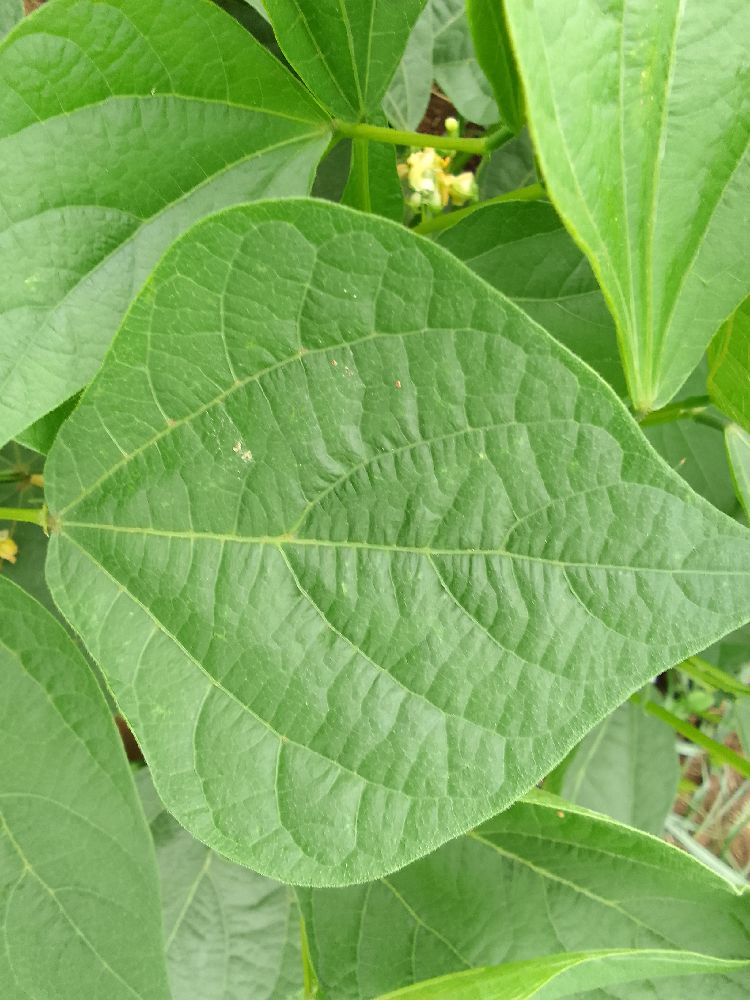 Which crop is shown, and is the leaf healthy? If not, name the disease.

common bean, healthy
